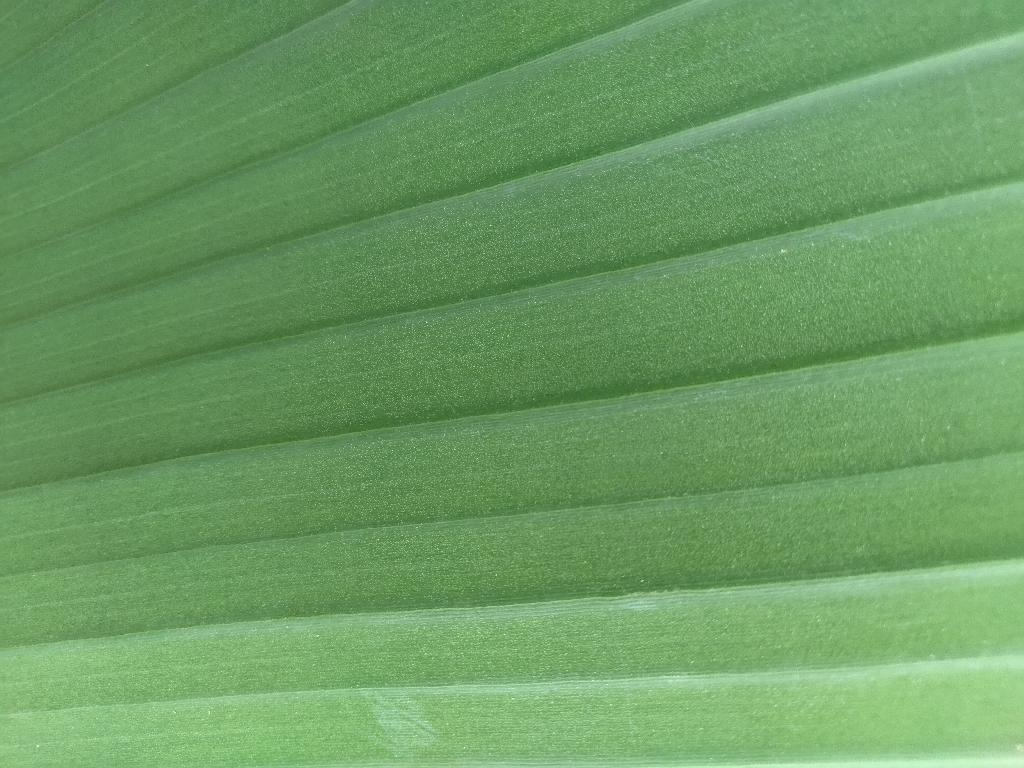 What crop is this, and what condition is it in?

banana, healthy
